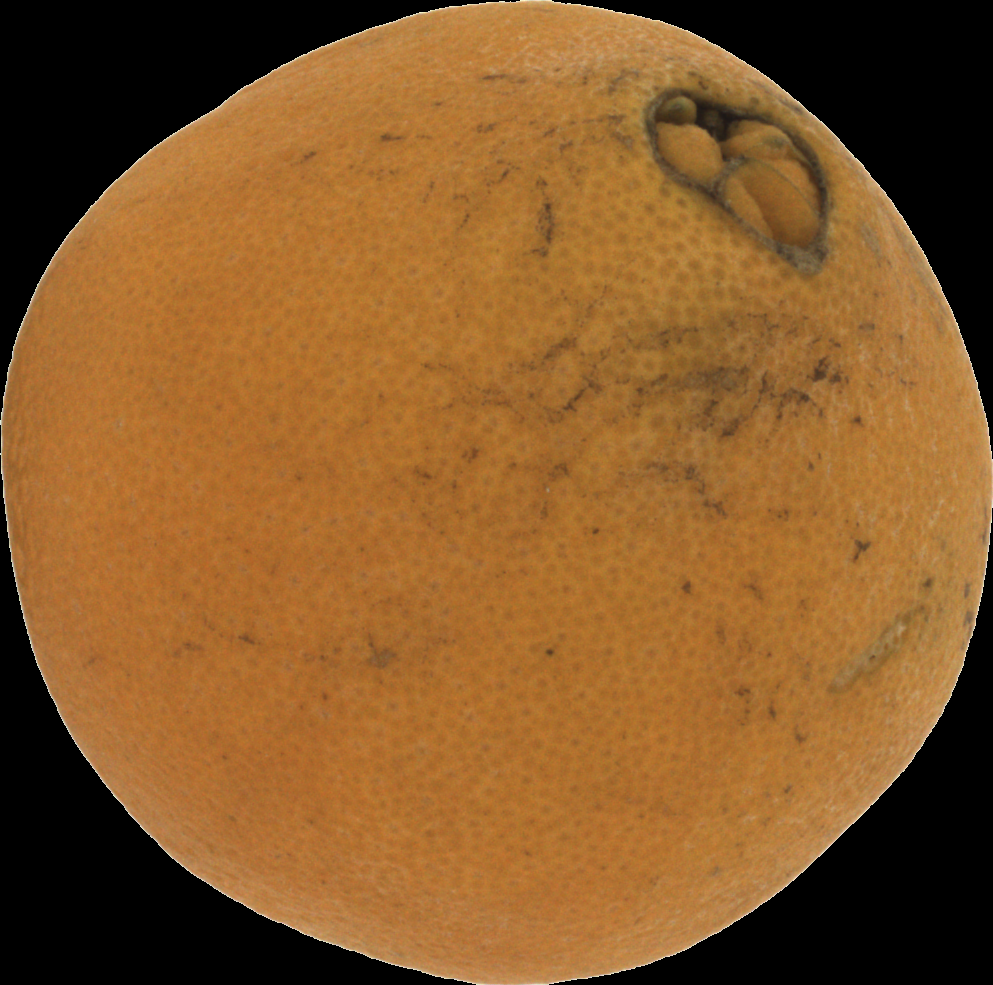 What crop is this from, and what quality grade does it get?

orange, bad
